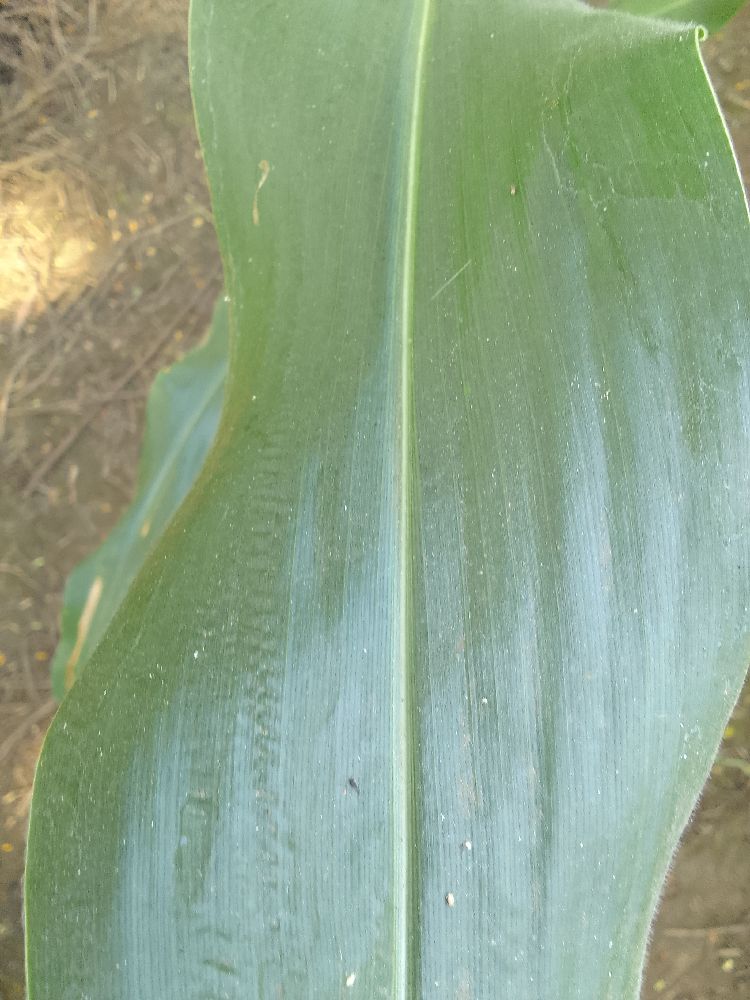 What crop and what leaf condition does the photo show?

maize, healthy
